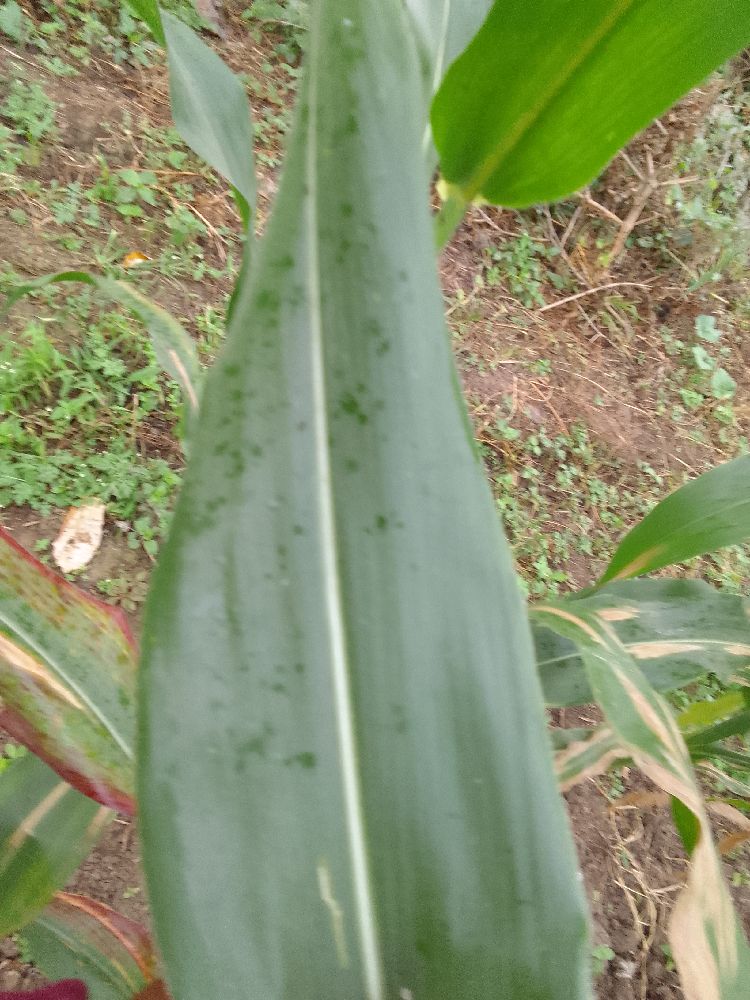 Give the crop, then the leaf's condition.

maize, healthy
